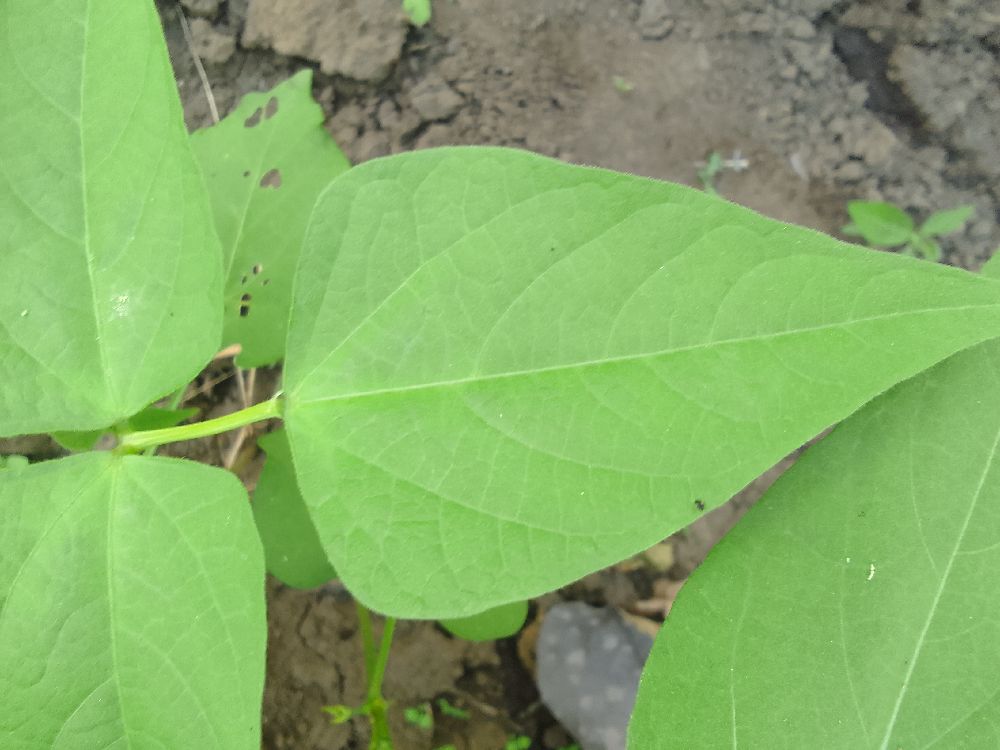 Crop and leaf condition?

common bean, healthy
